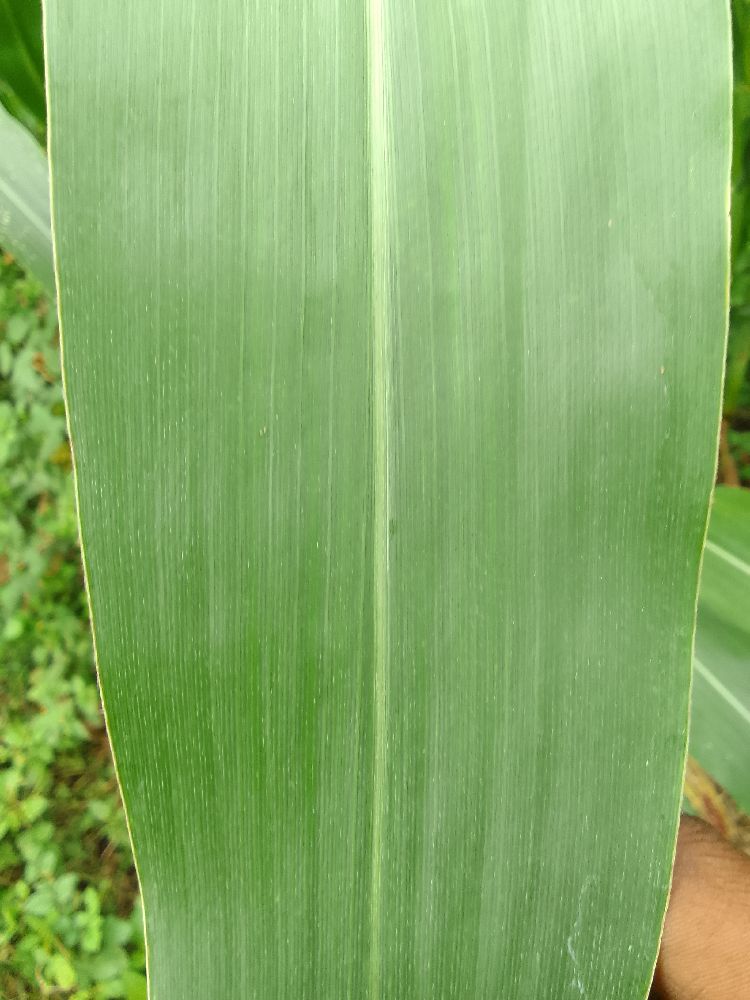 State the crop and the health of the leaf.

maize, healthy
